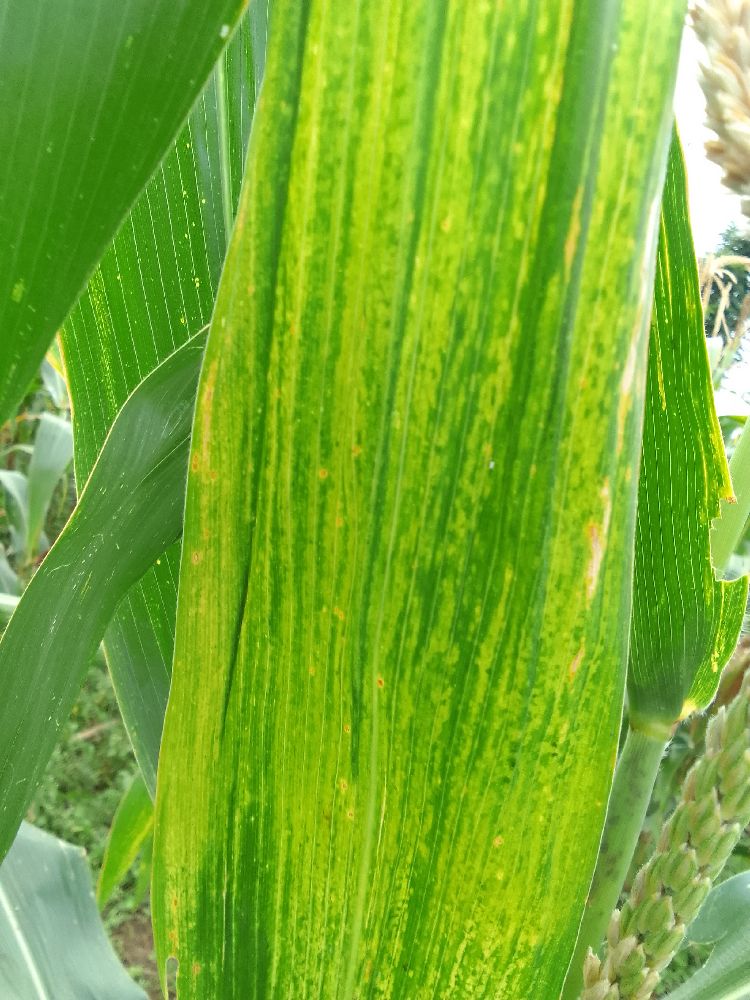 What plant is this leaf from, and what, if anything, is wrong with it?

maize, maize lethal necrosis
